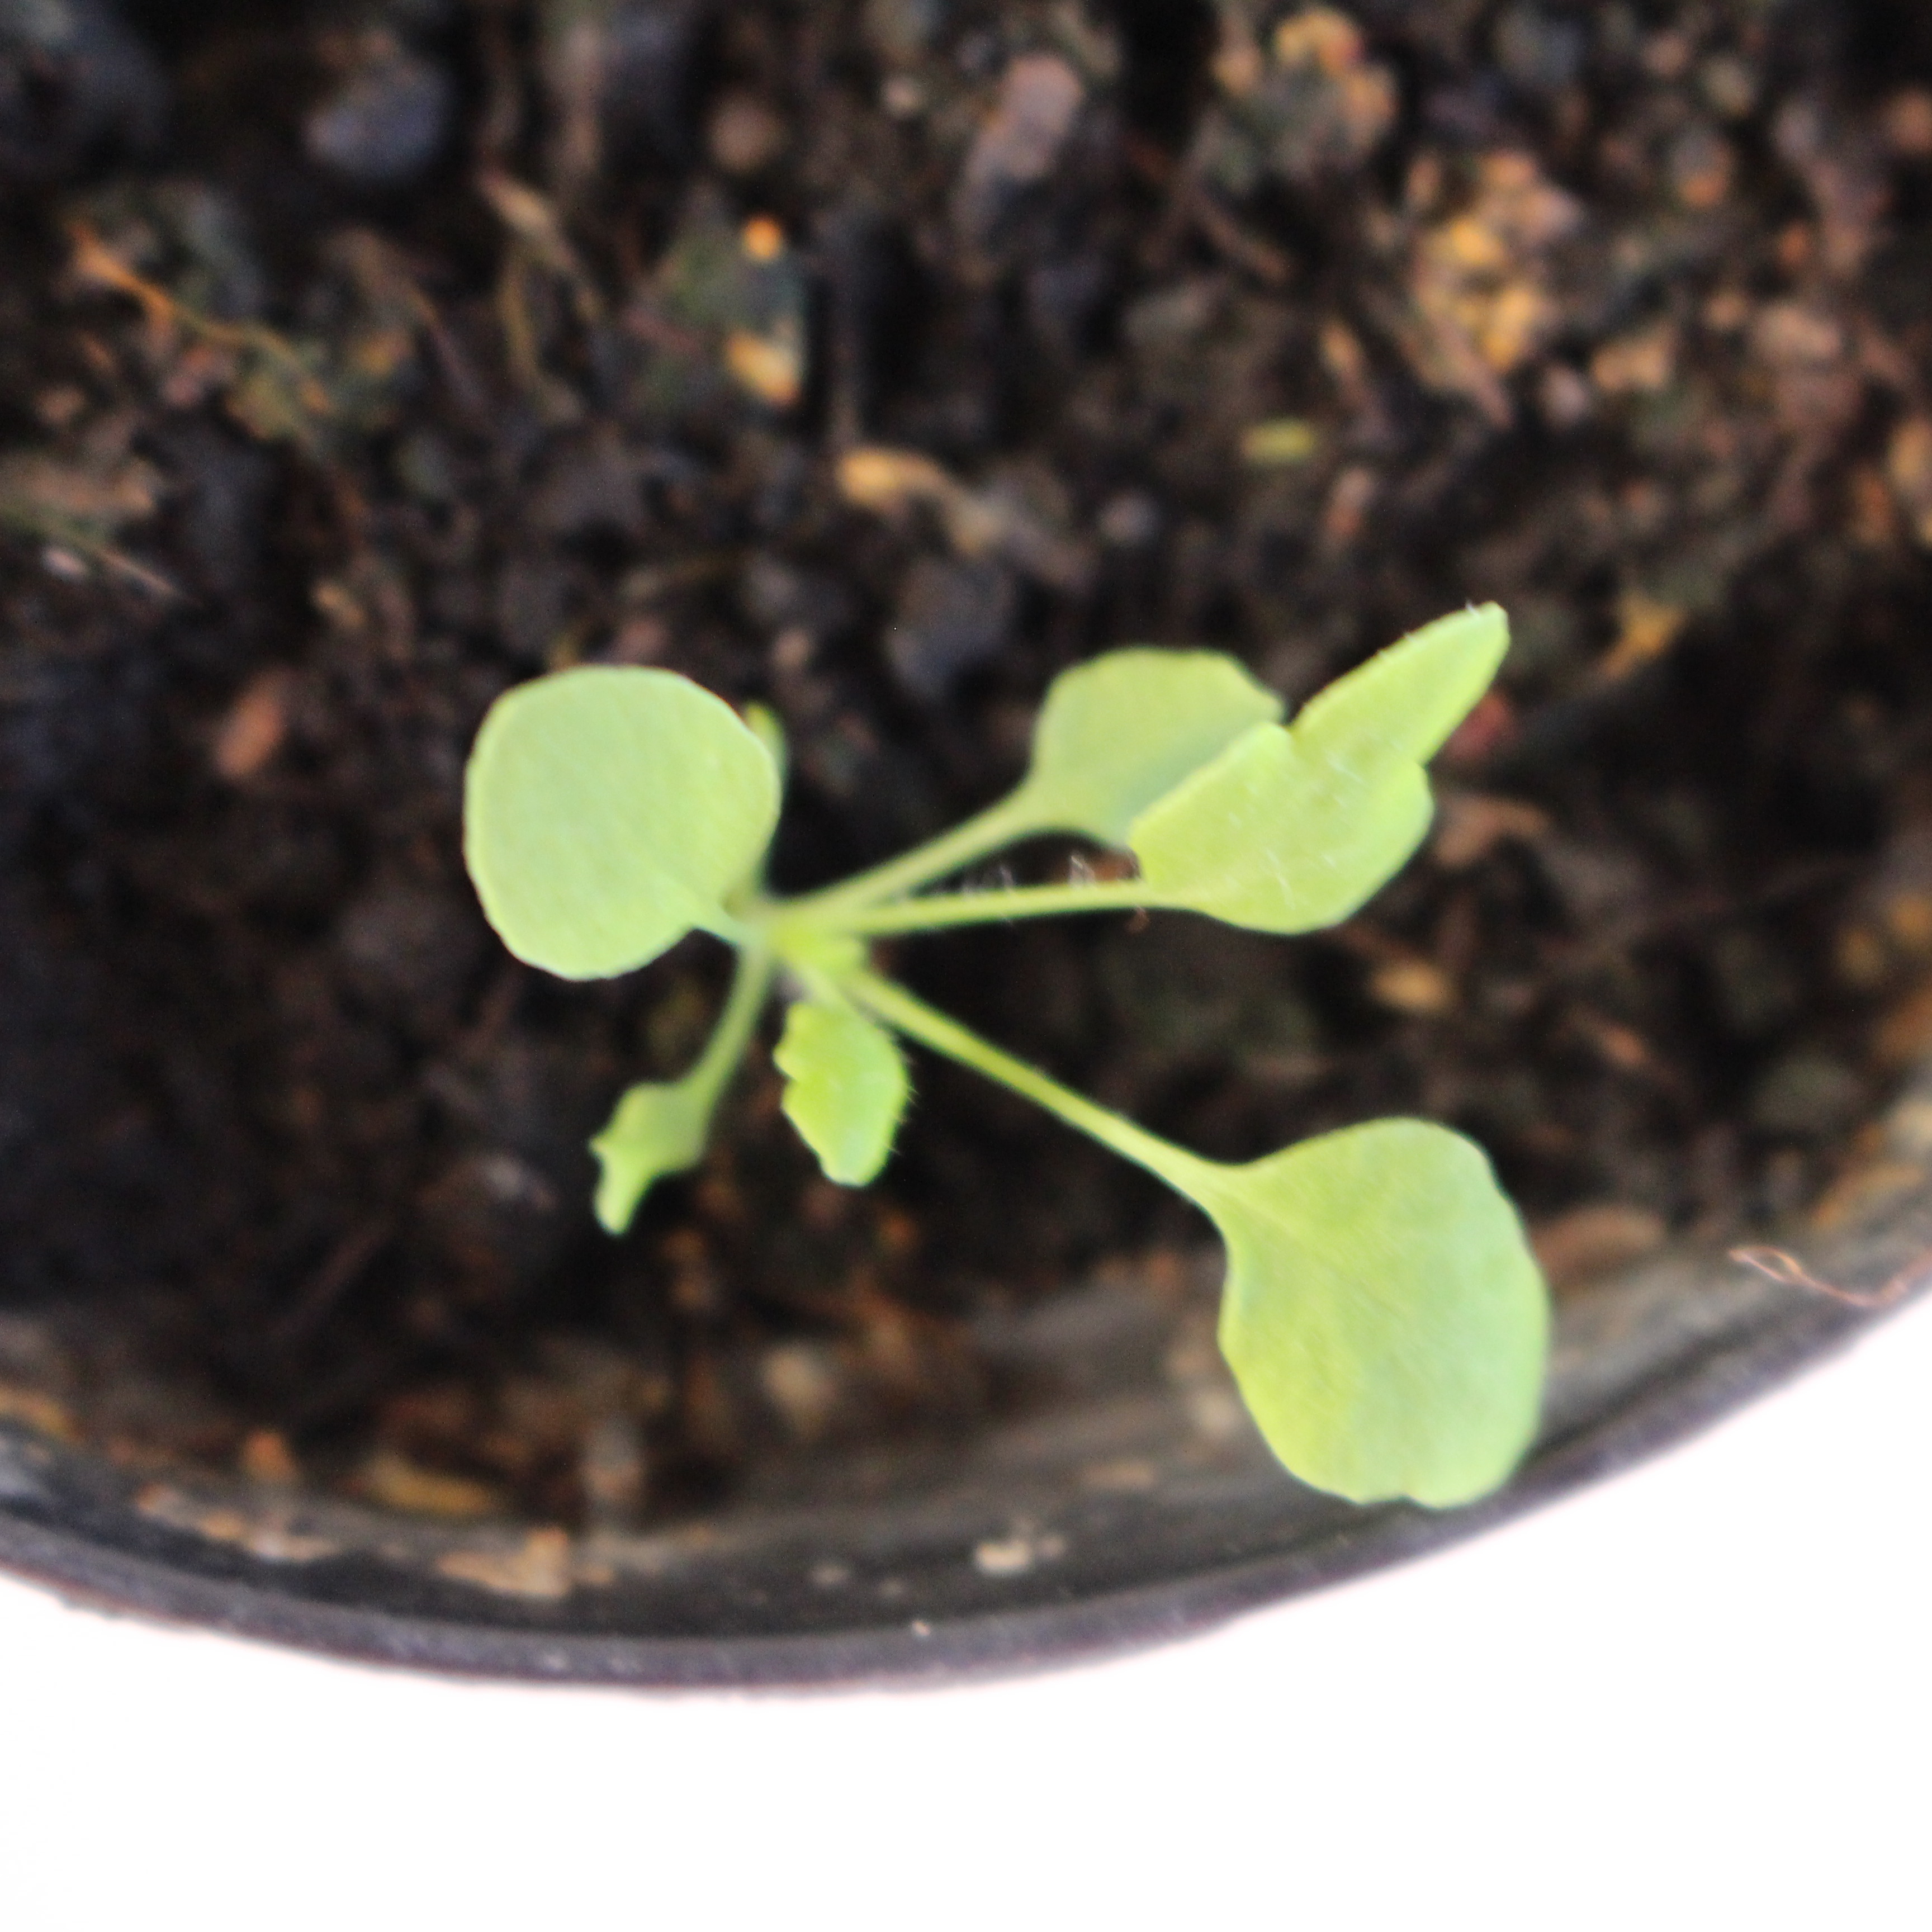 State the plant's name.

Papaver rhoeas
